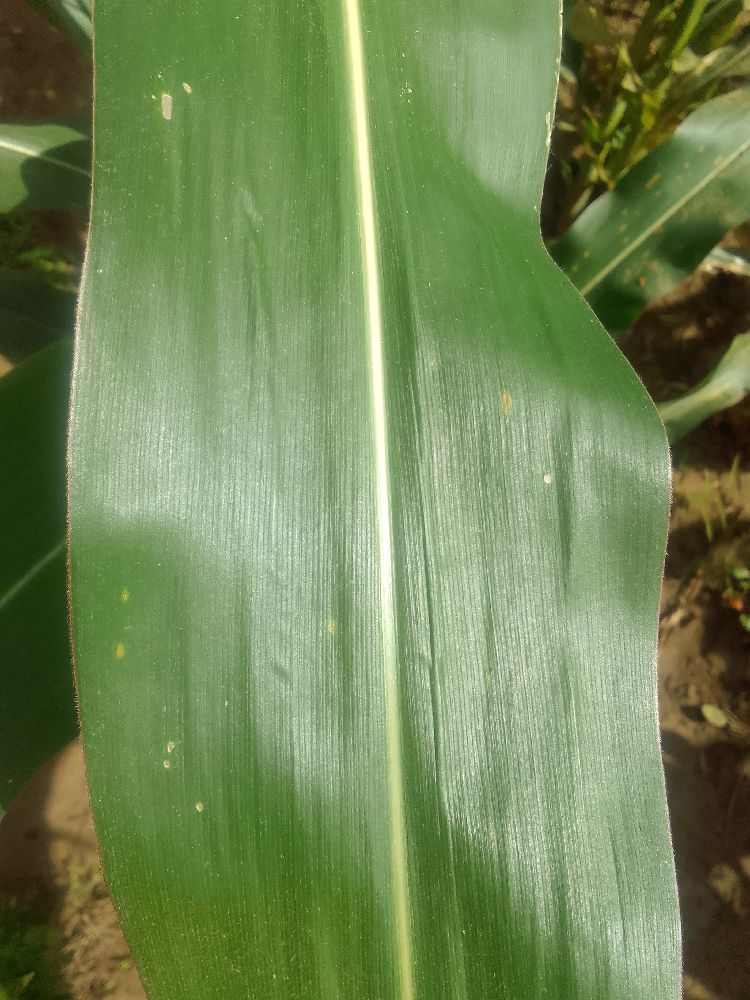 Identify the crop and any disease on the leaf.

maize, healthy
